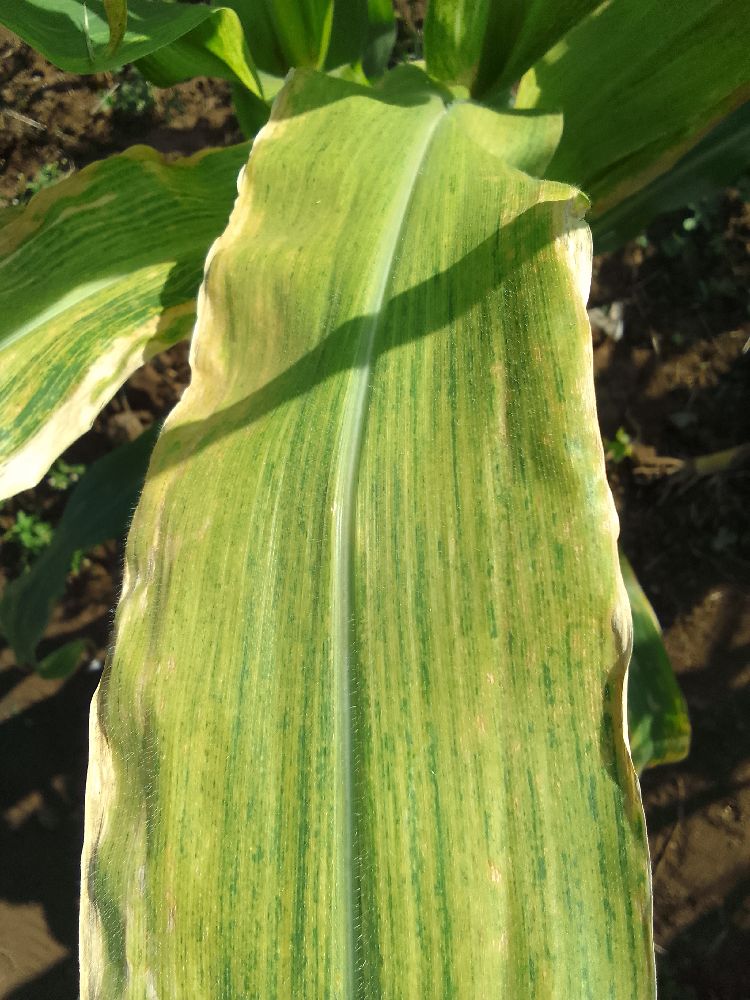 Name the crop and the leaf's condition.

maize, maize lethal necrosis
